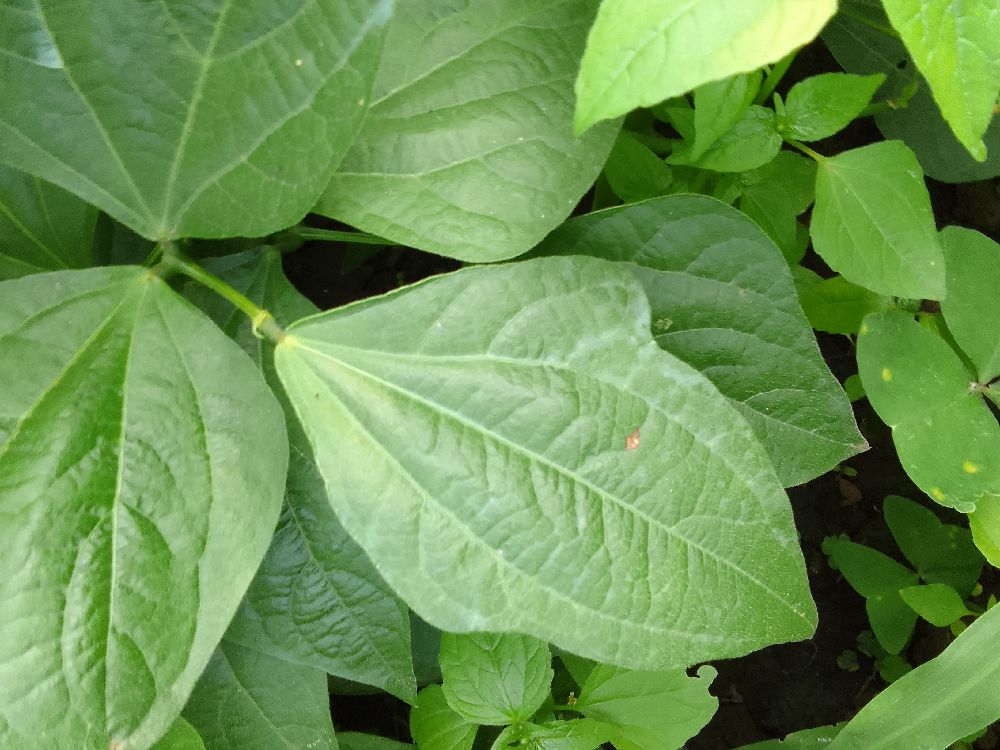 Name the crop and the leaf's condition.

common bean, healthy
